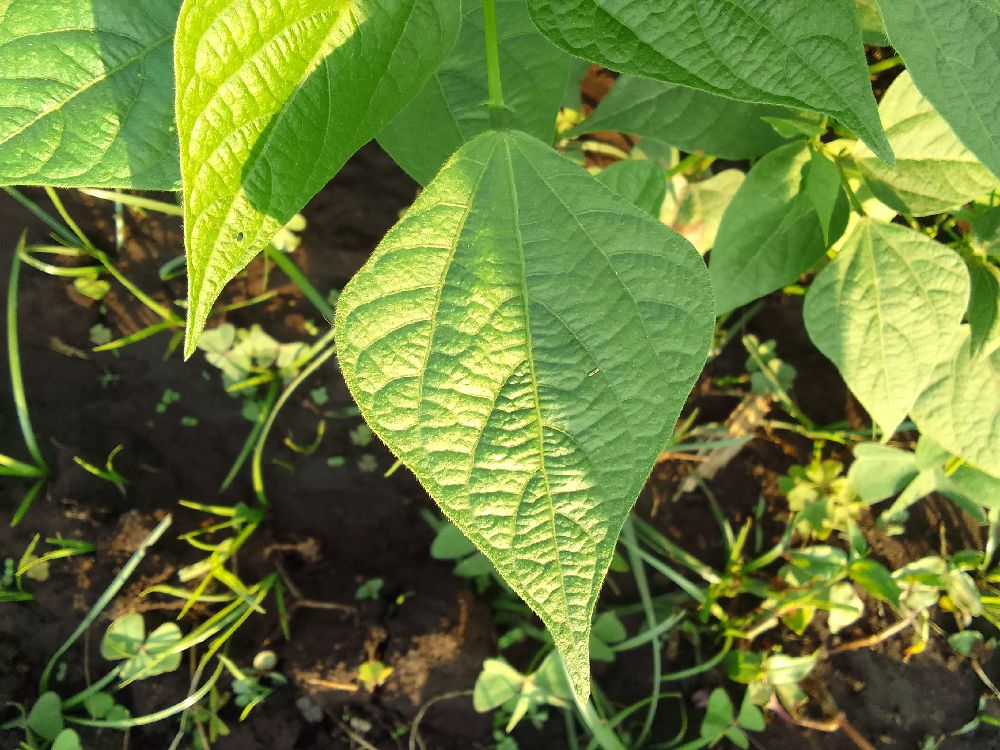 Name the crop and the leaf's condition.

common bean, healthy
